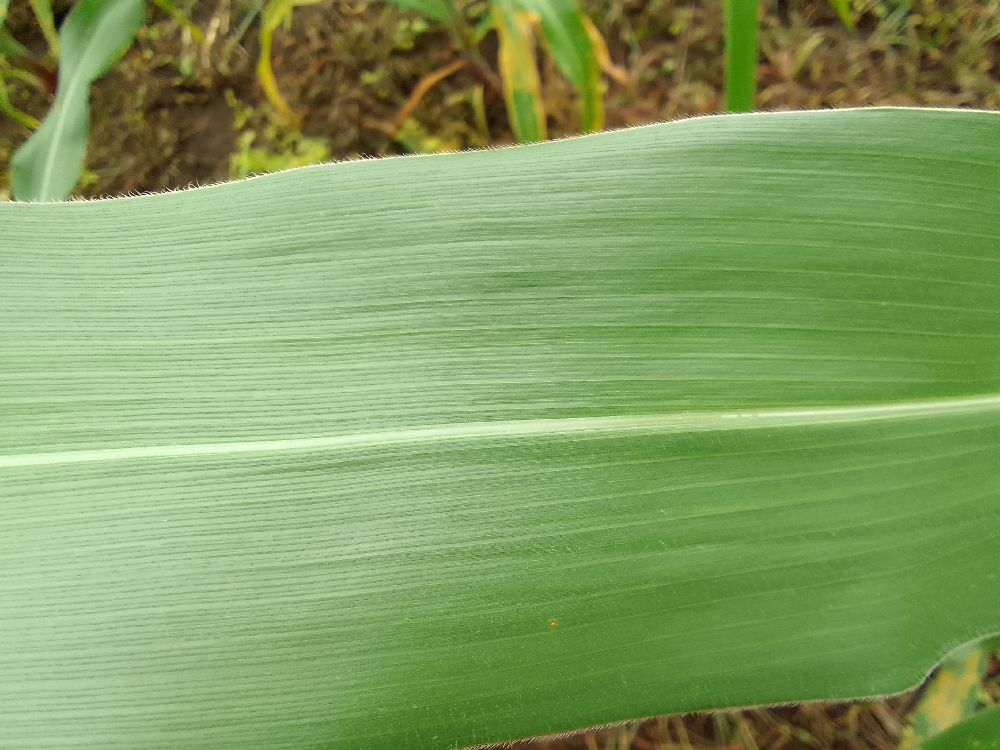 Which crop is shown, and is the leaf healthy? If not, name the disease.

maize, healthy
